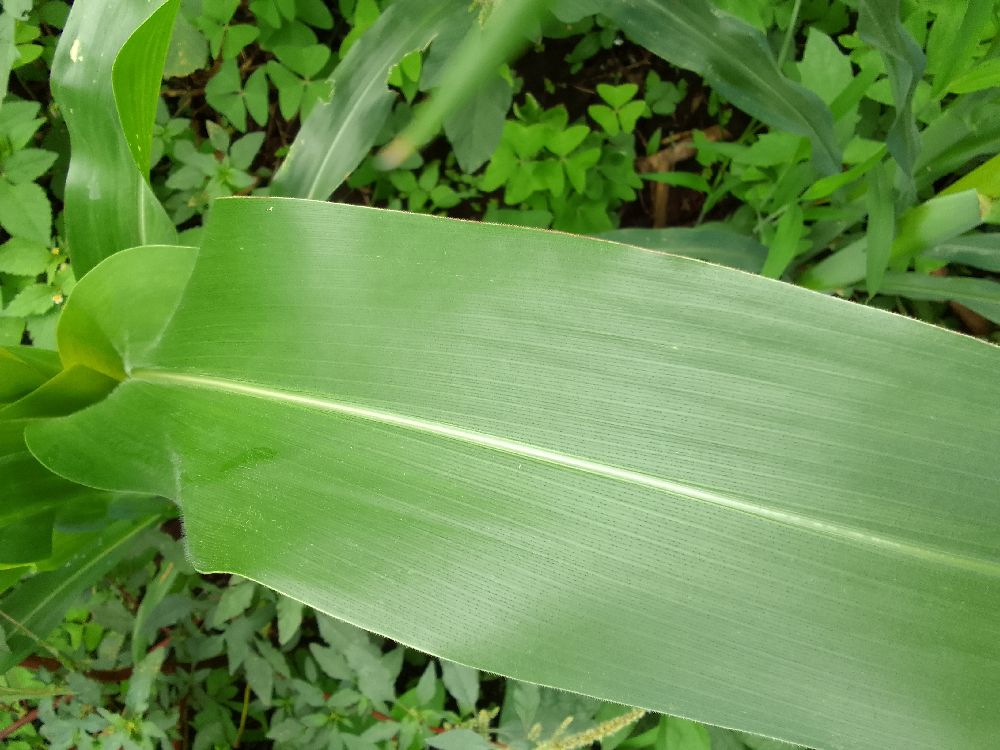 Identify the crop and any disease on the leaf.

maize, healthy
